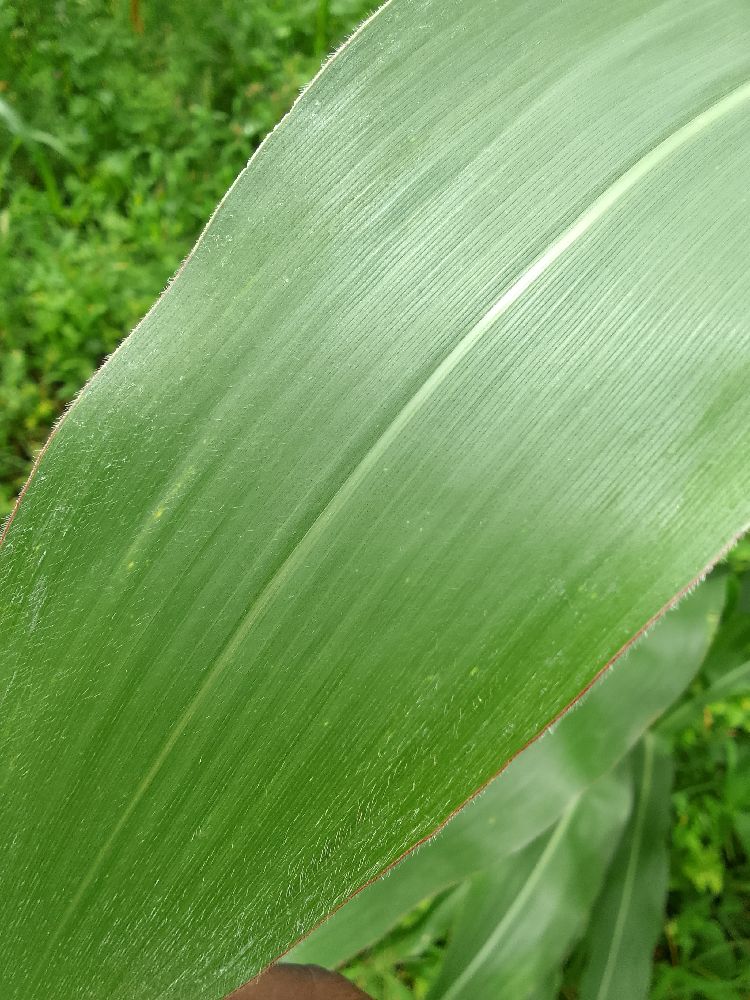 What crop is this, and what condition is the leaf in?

maize, healthy
